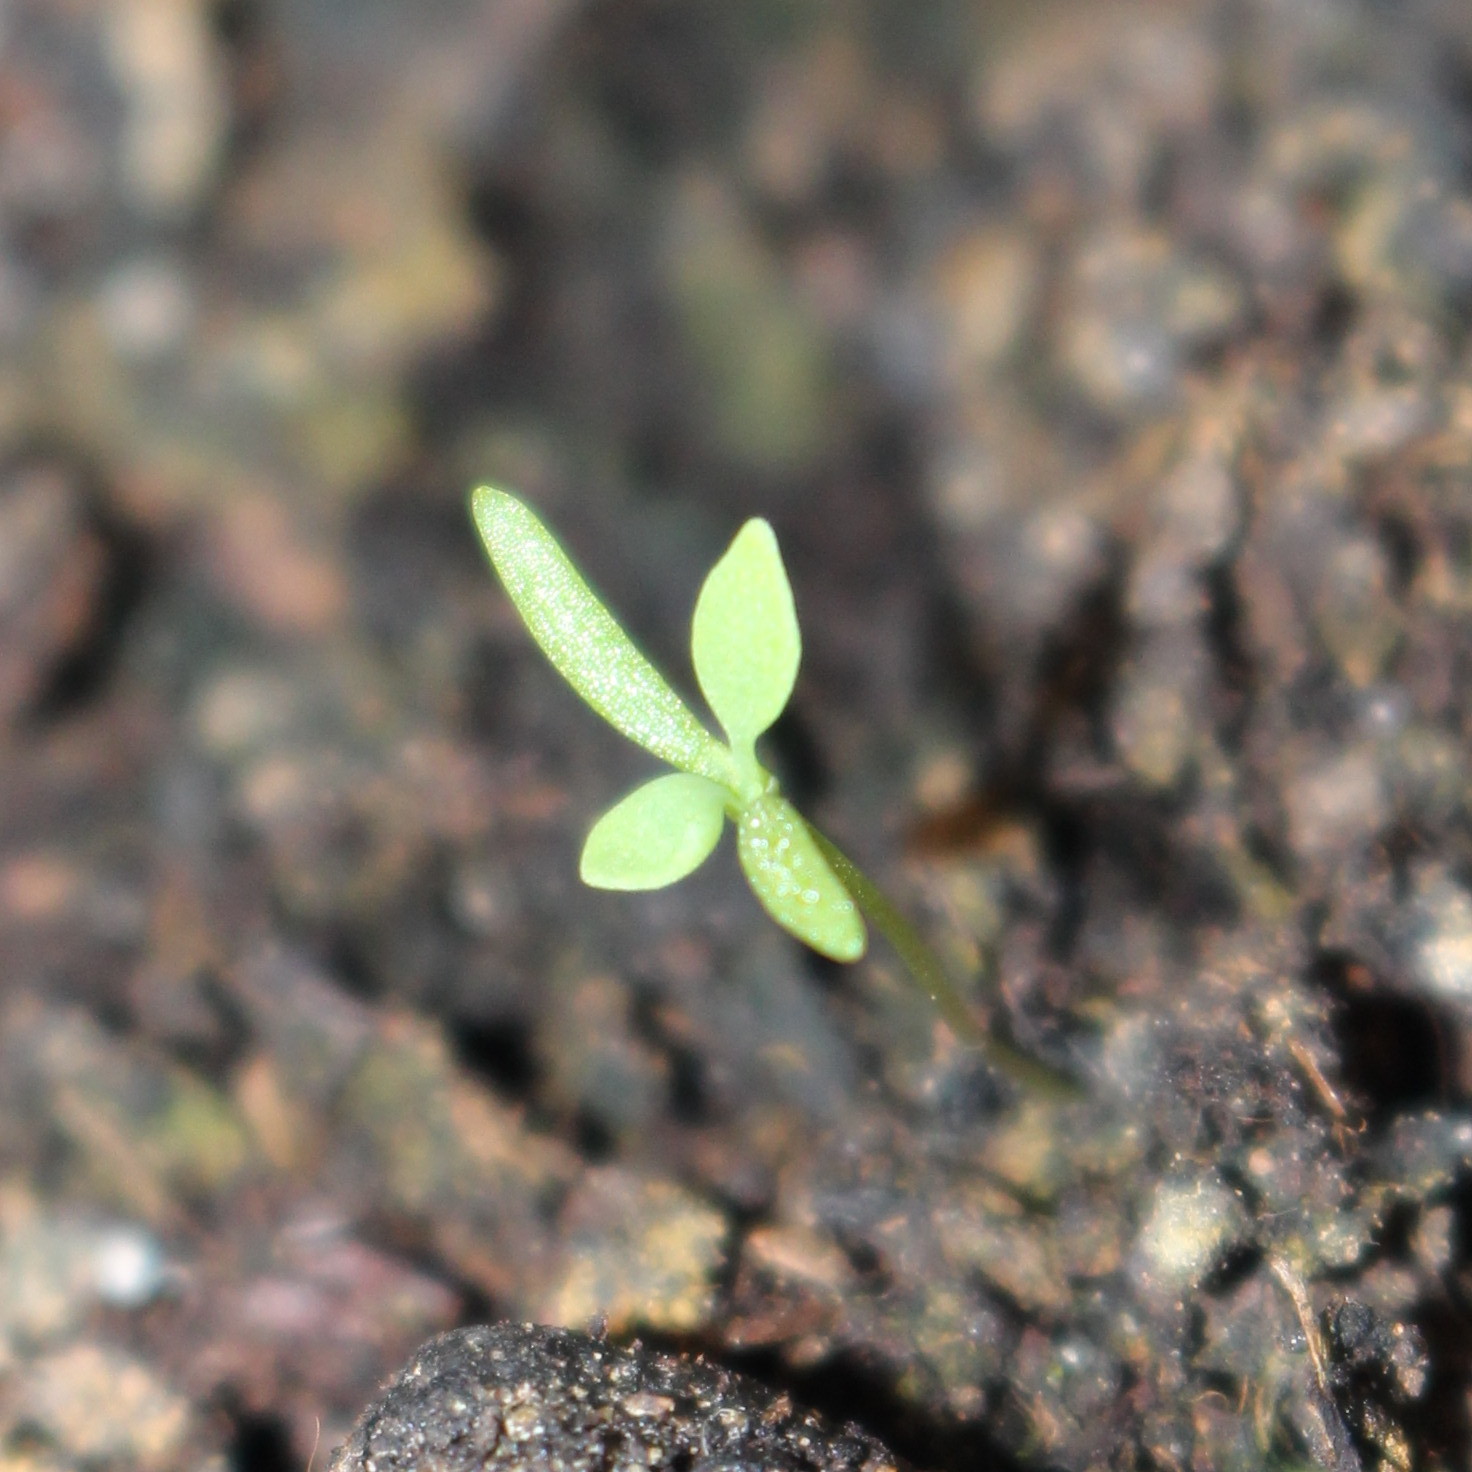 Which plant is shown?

Papaver rhoeas
